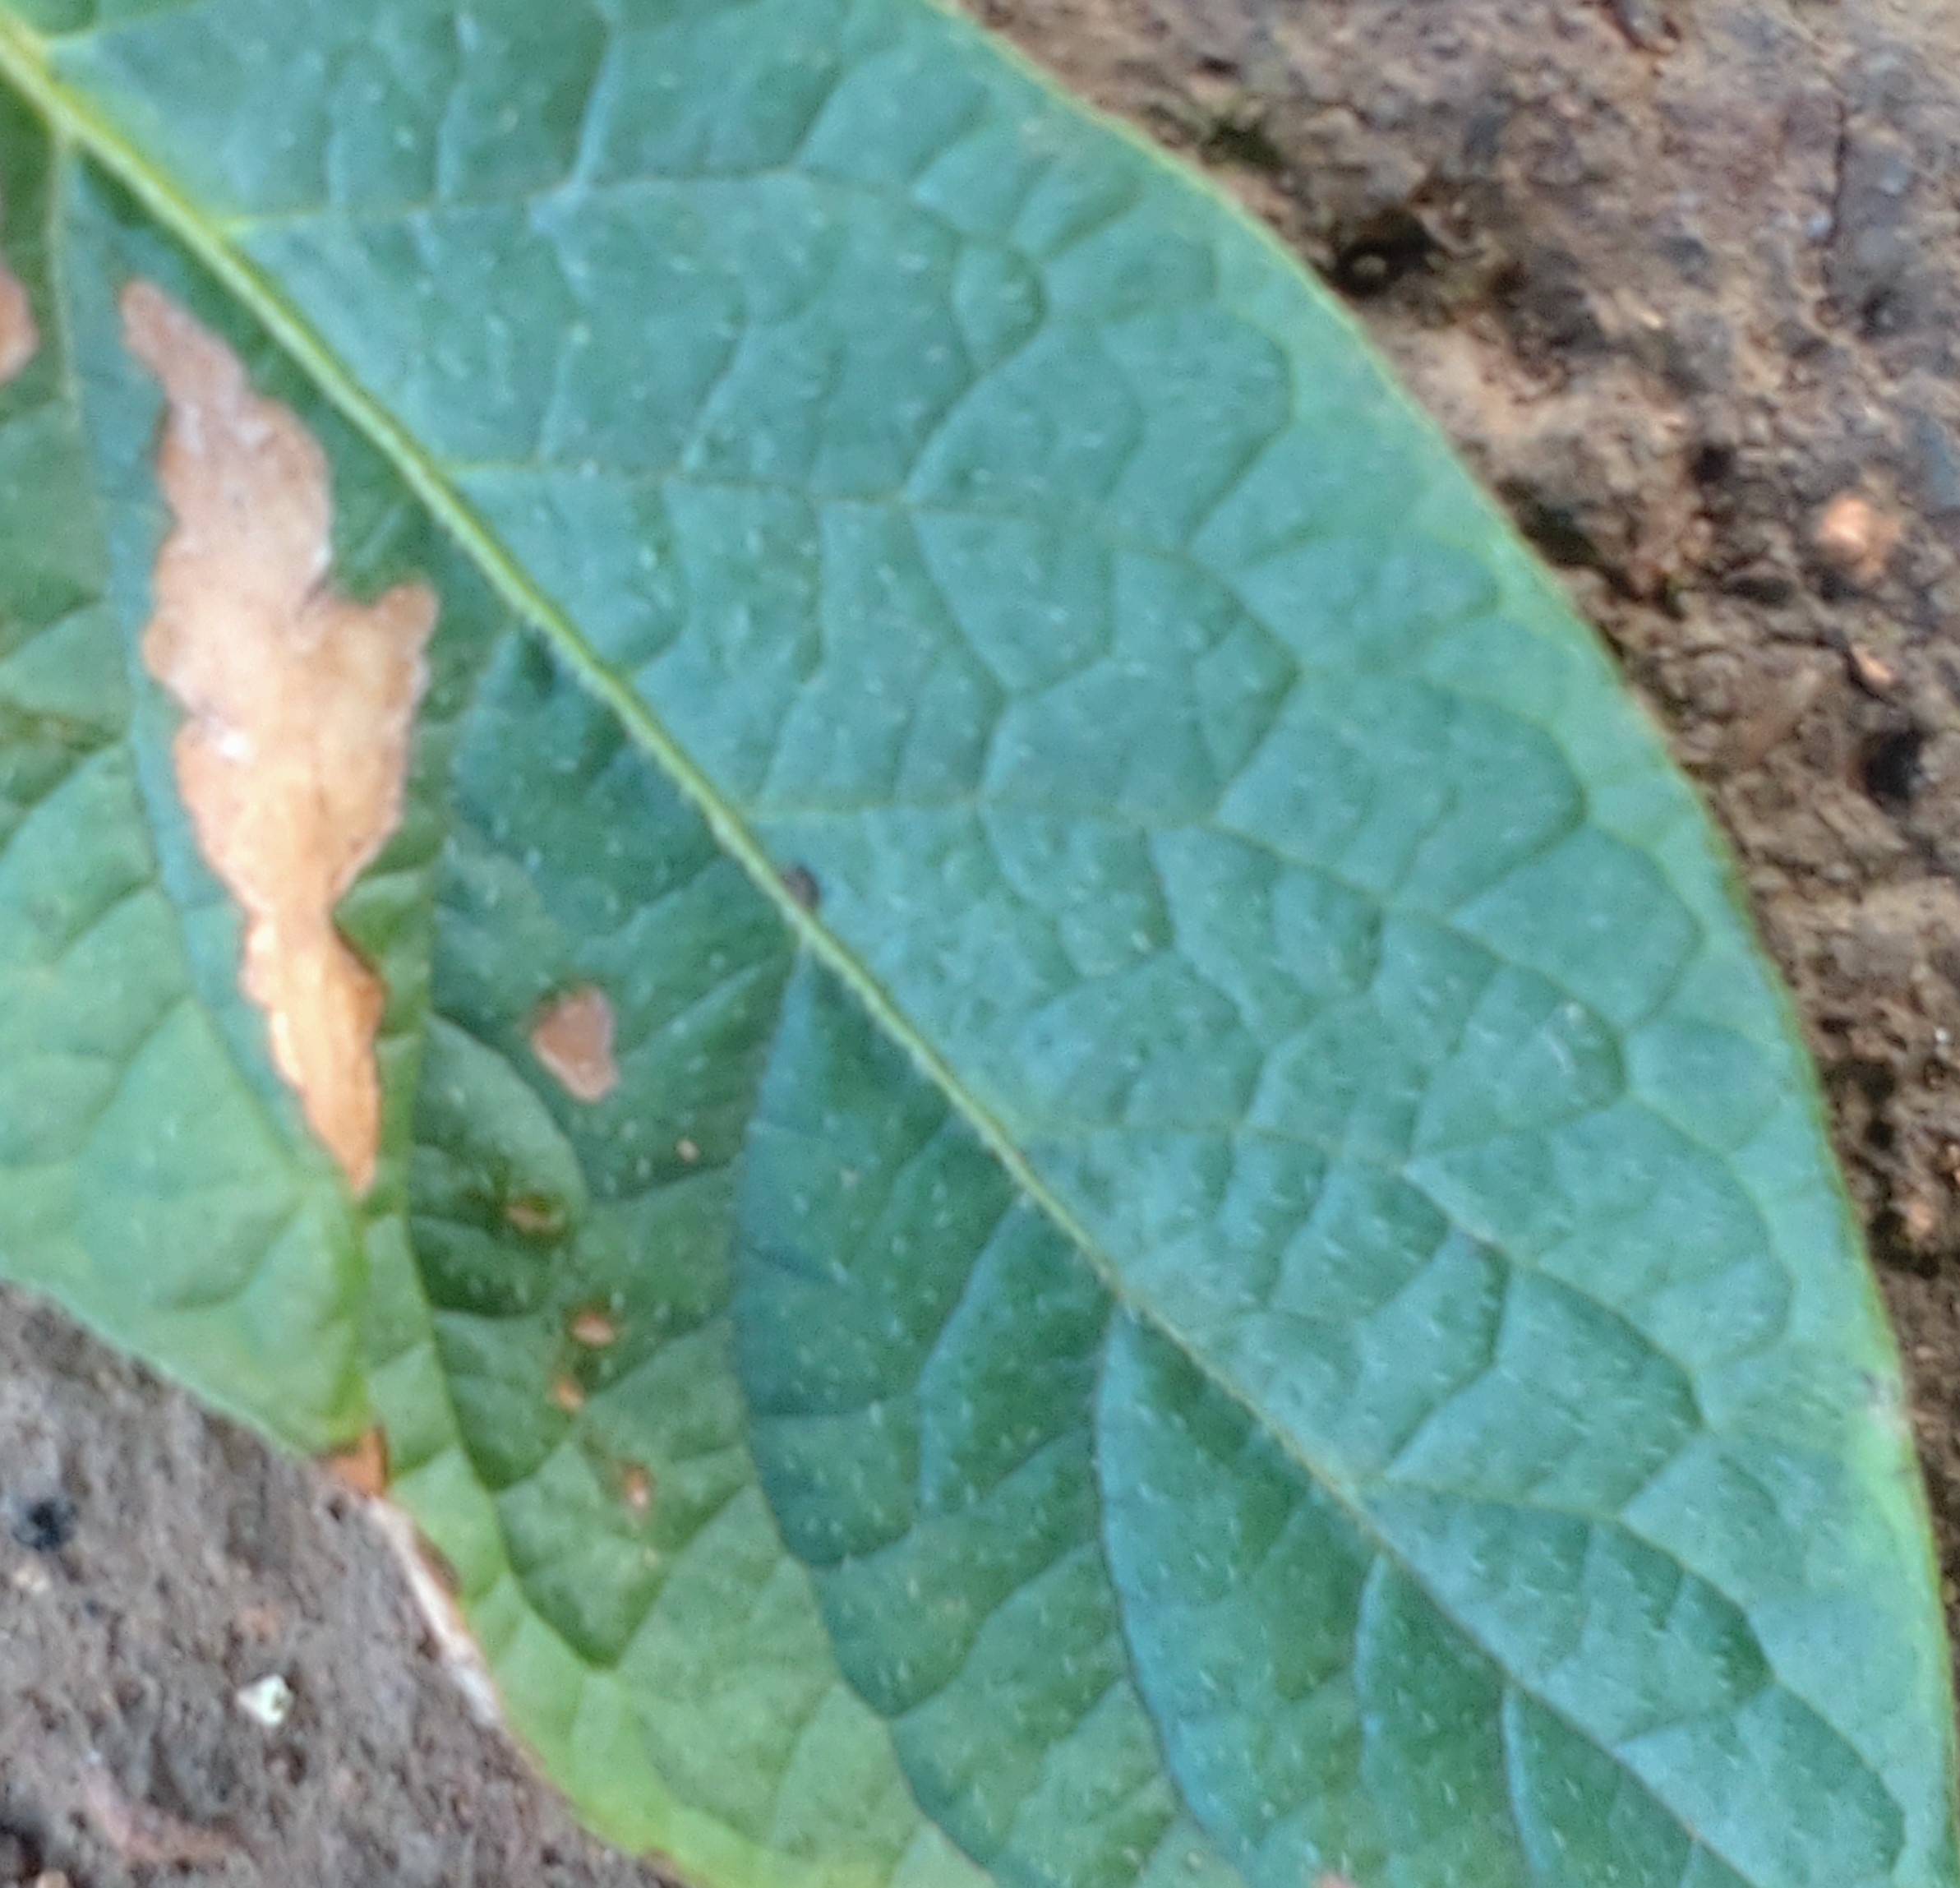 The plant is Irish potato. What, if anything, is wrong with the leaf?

early blight
